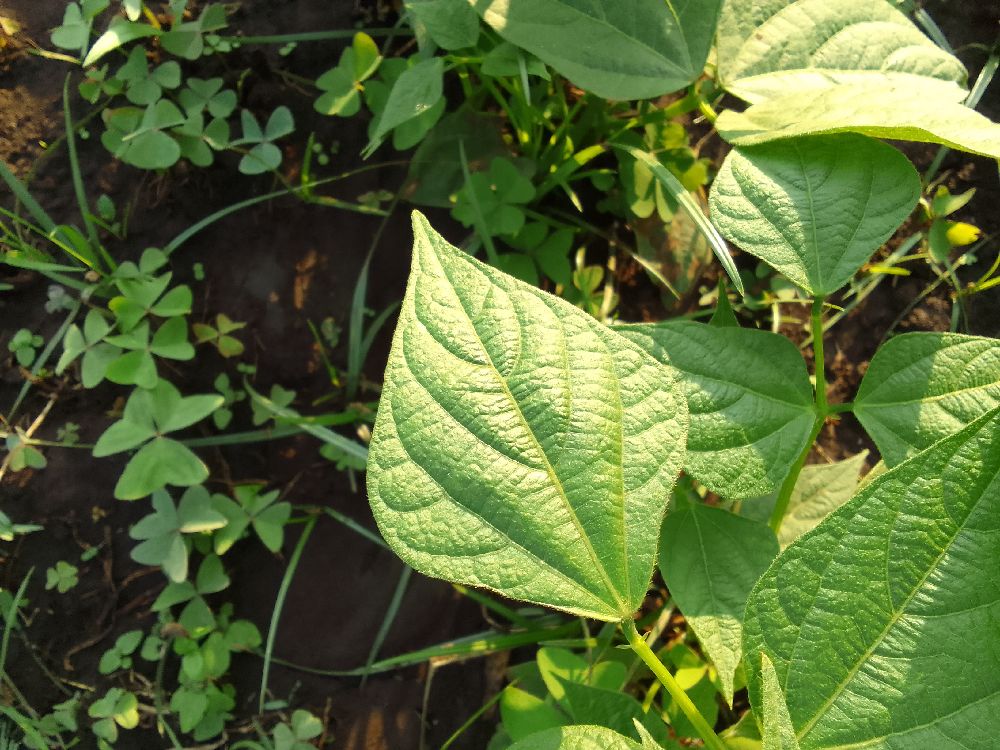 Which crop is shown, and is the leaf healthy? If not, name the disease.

common bean, healthy
